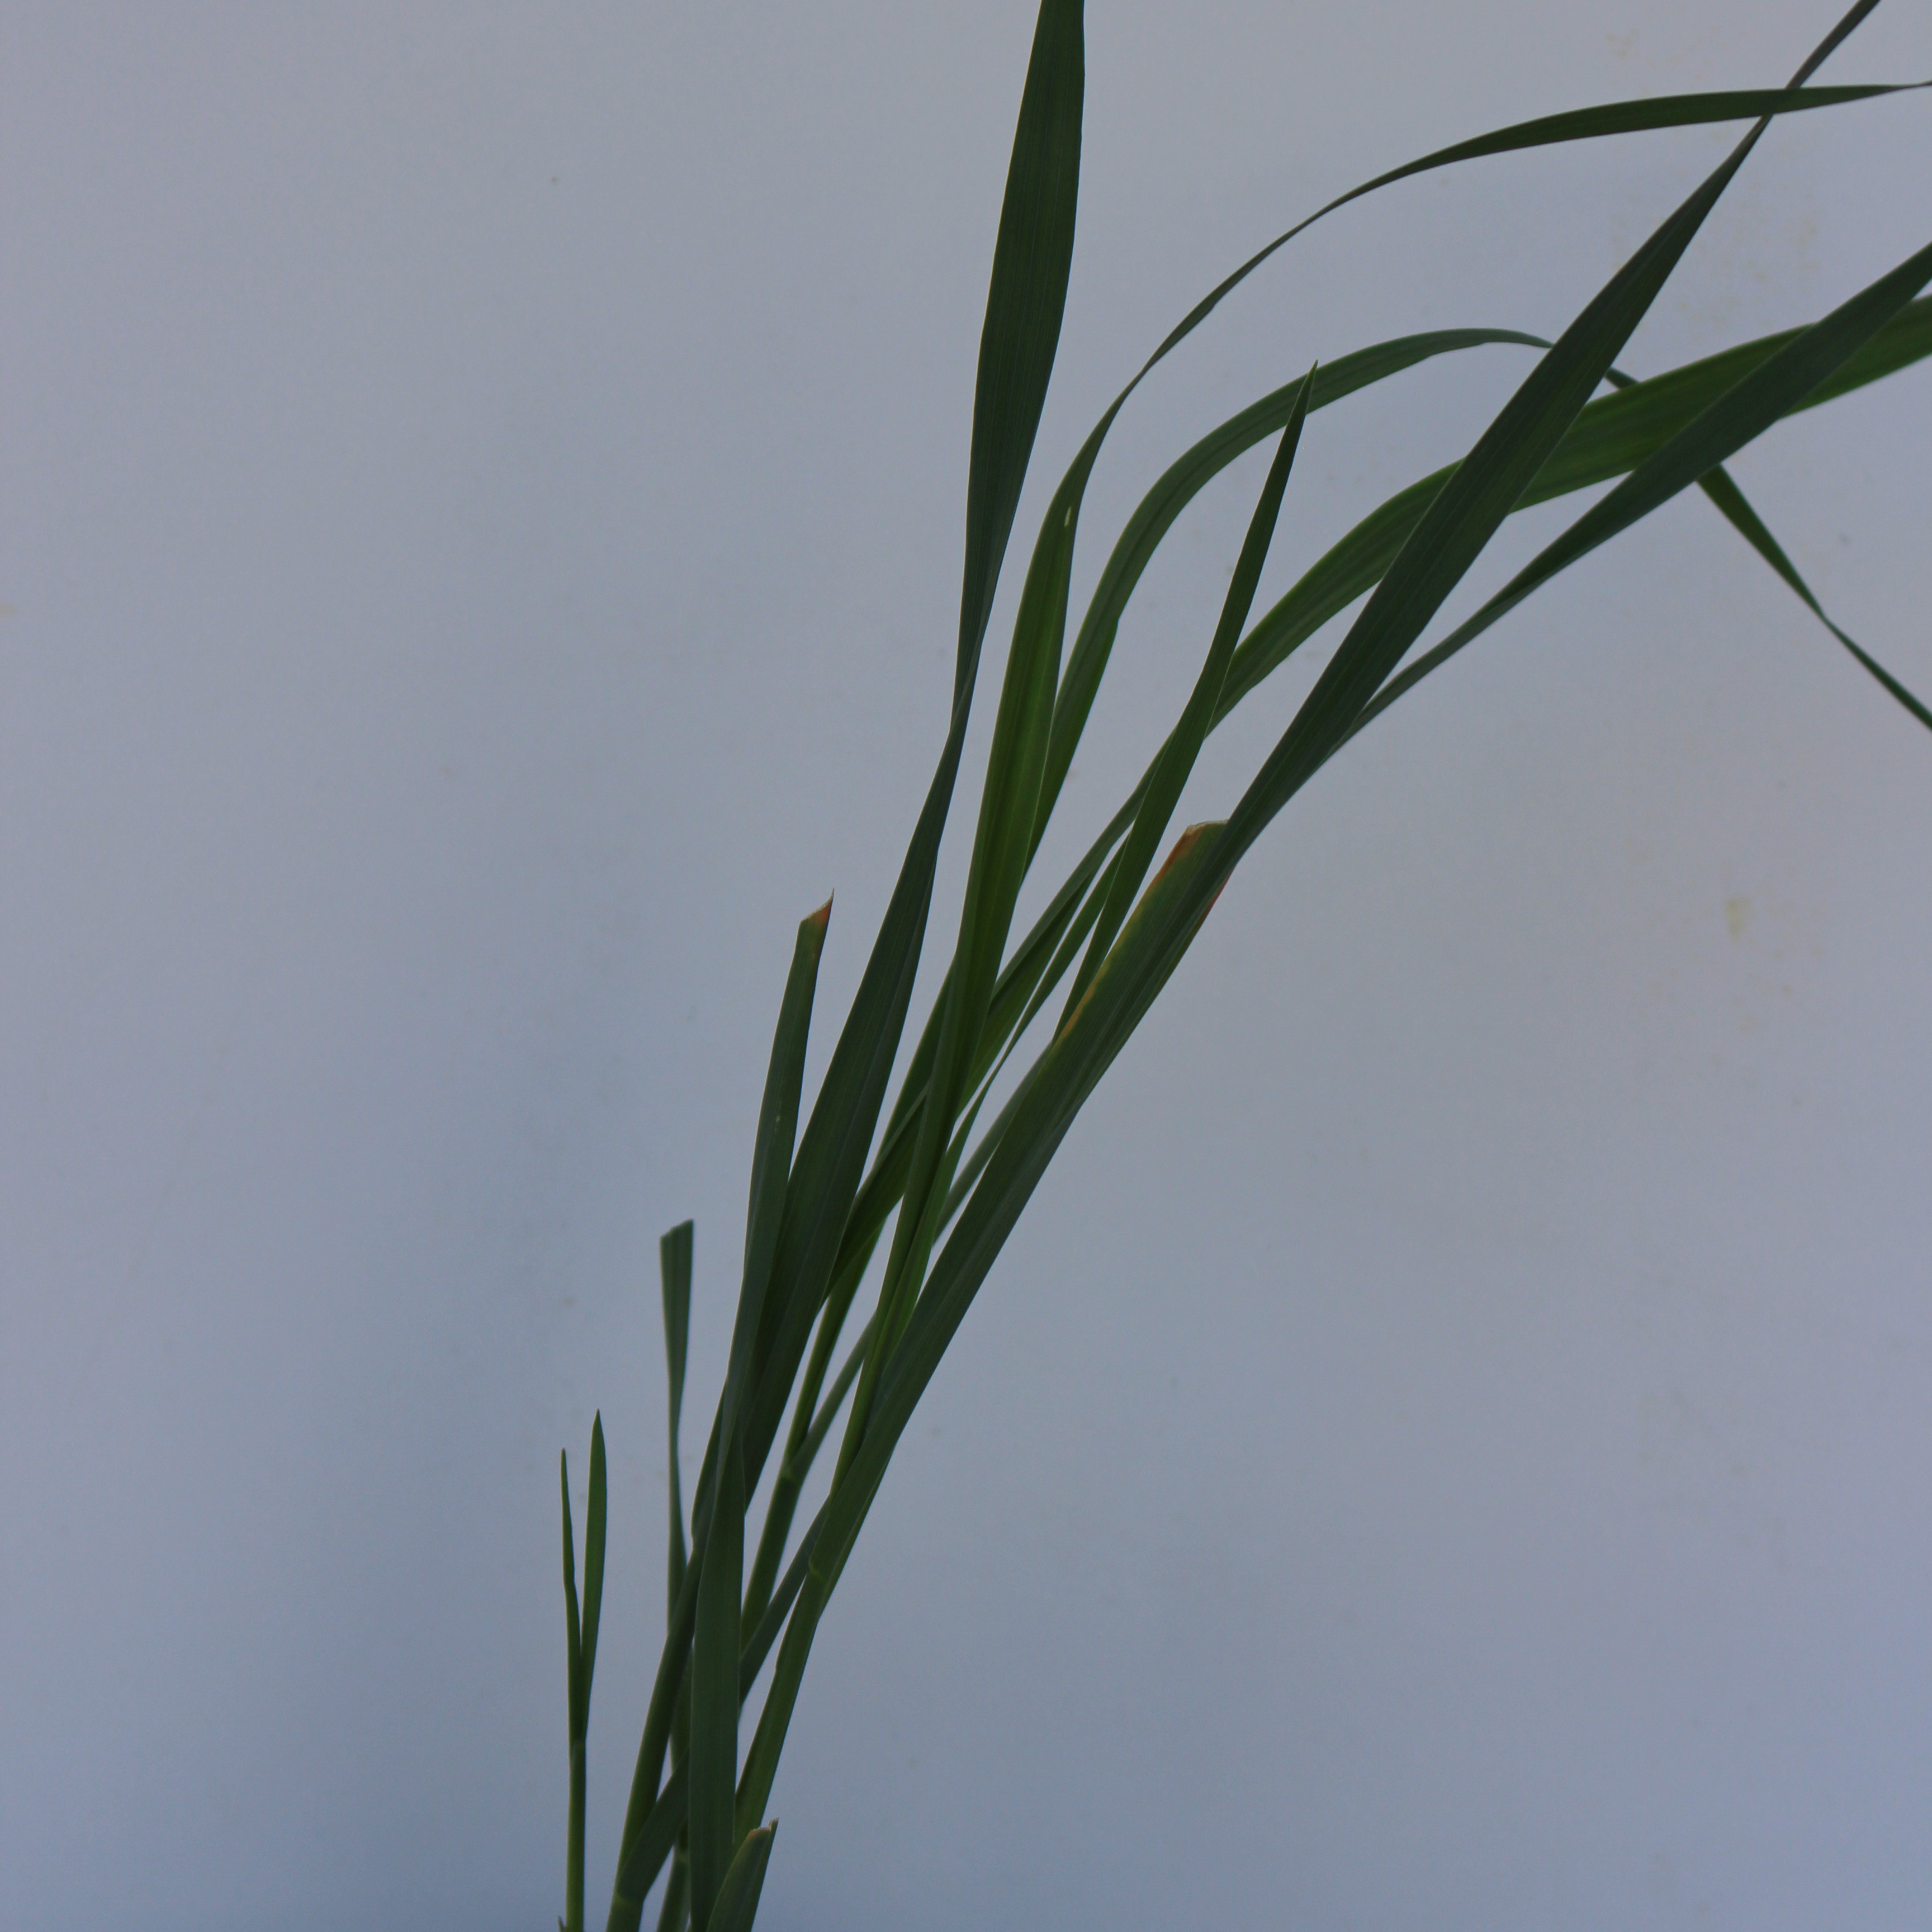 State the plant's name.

Avena sterilis
